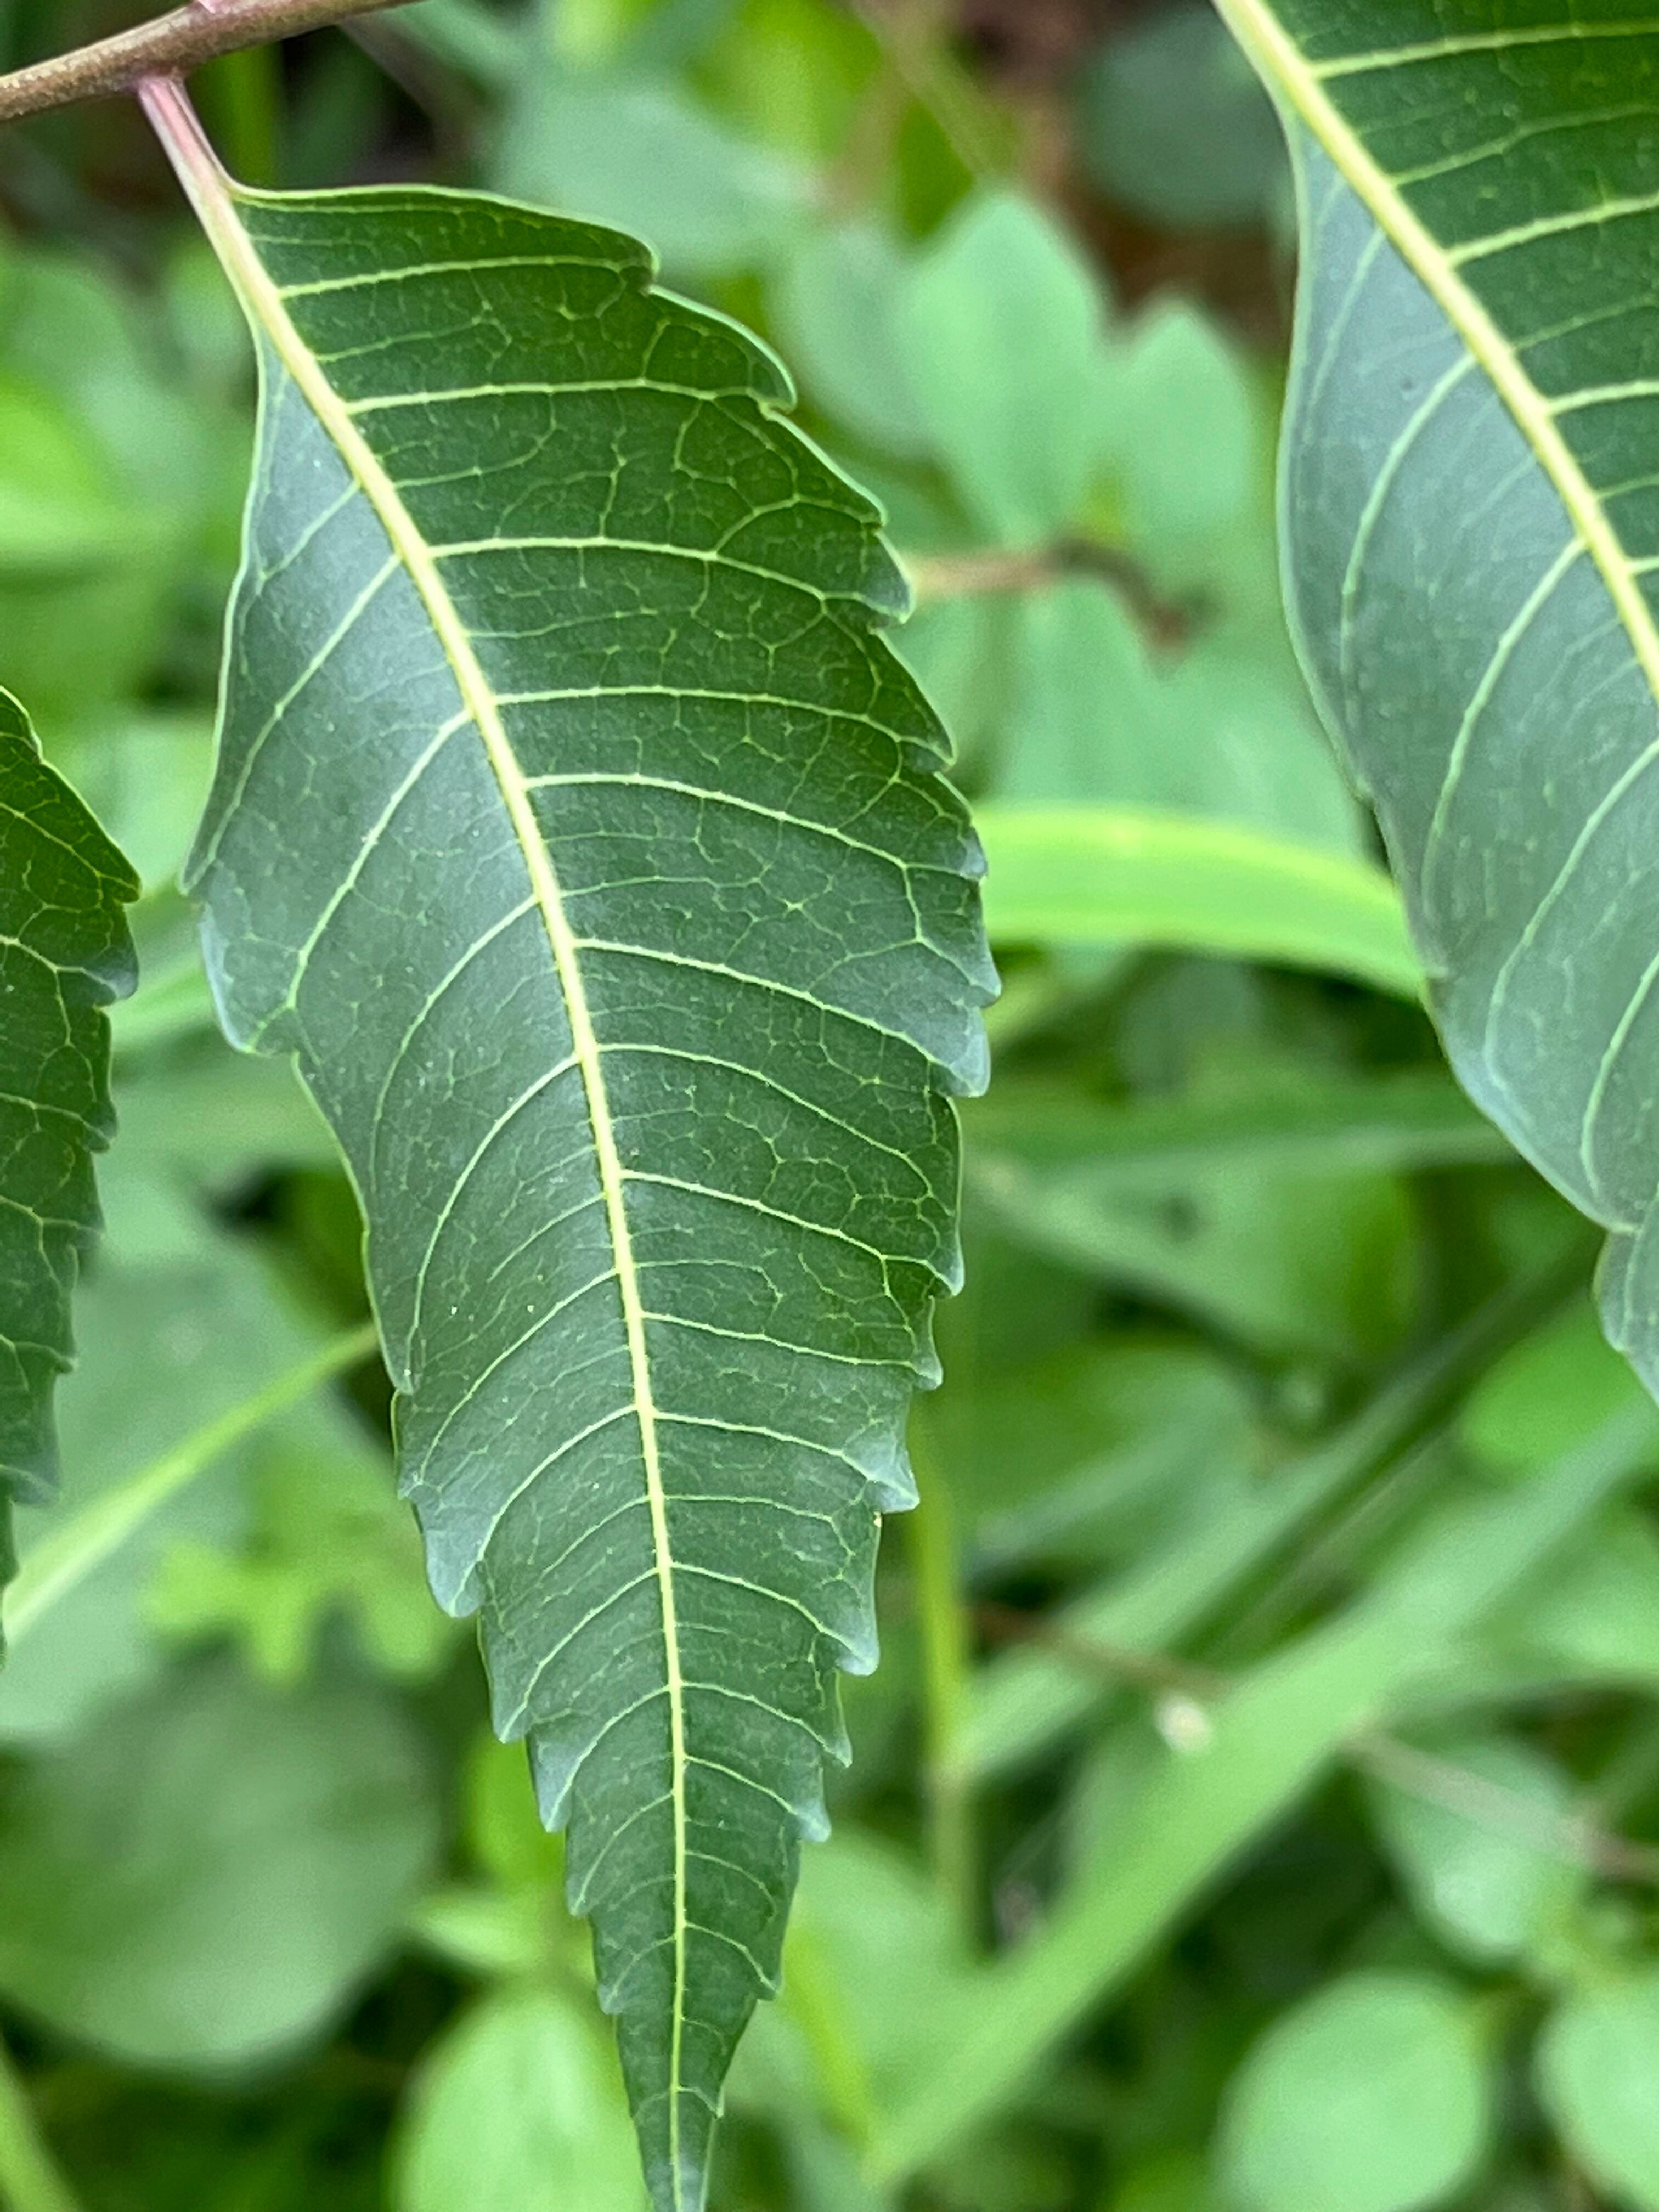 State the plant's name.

neem
